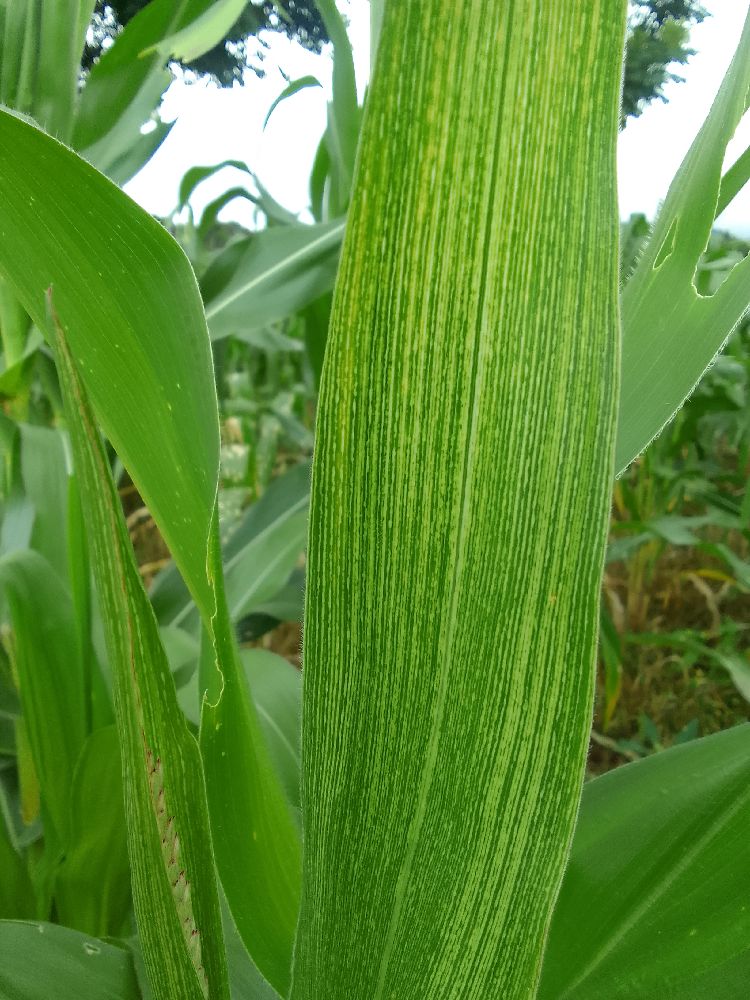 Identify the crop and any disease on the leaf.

maize, maize streak virus
